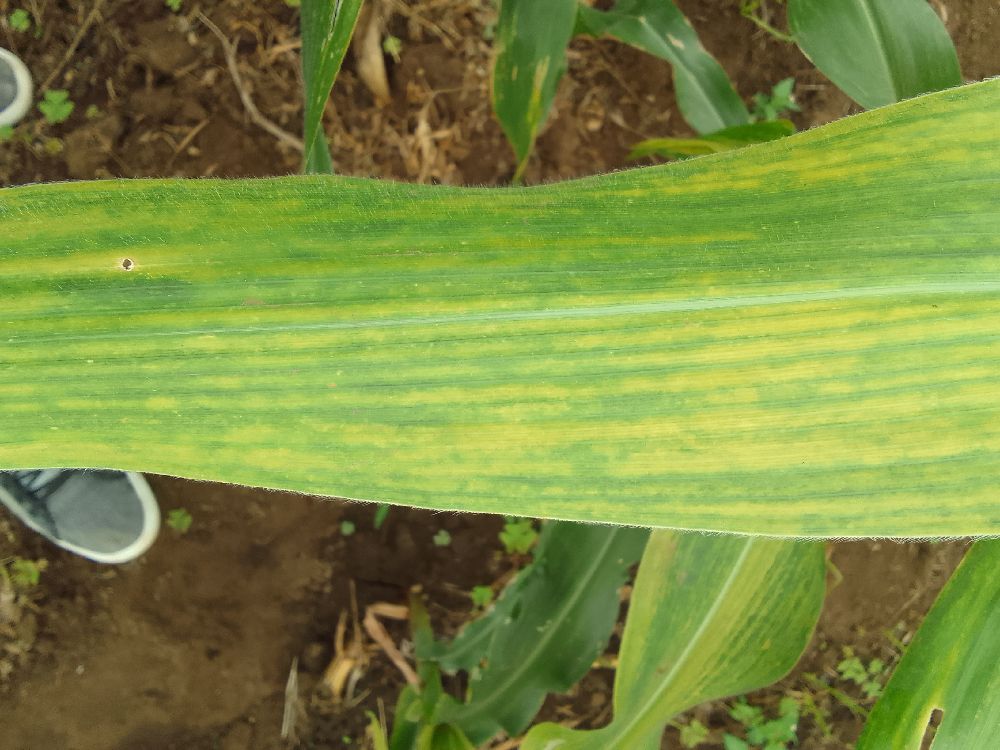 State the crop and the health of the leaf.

maize, maize lethal necrosis
